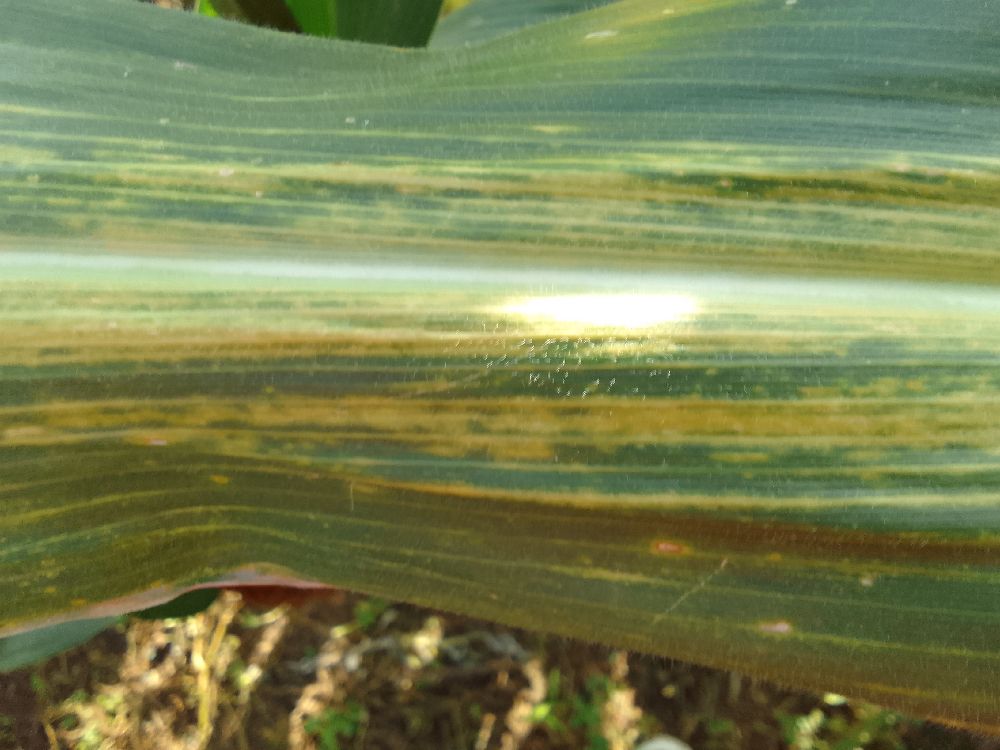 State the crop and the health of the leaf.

maize, maize lethal necrosis
